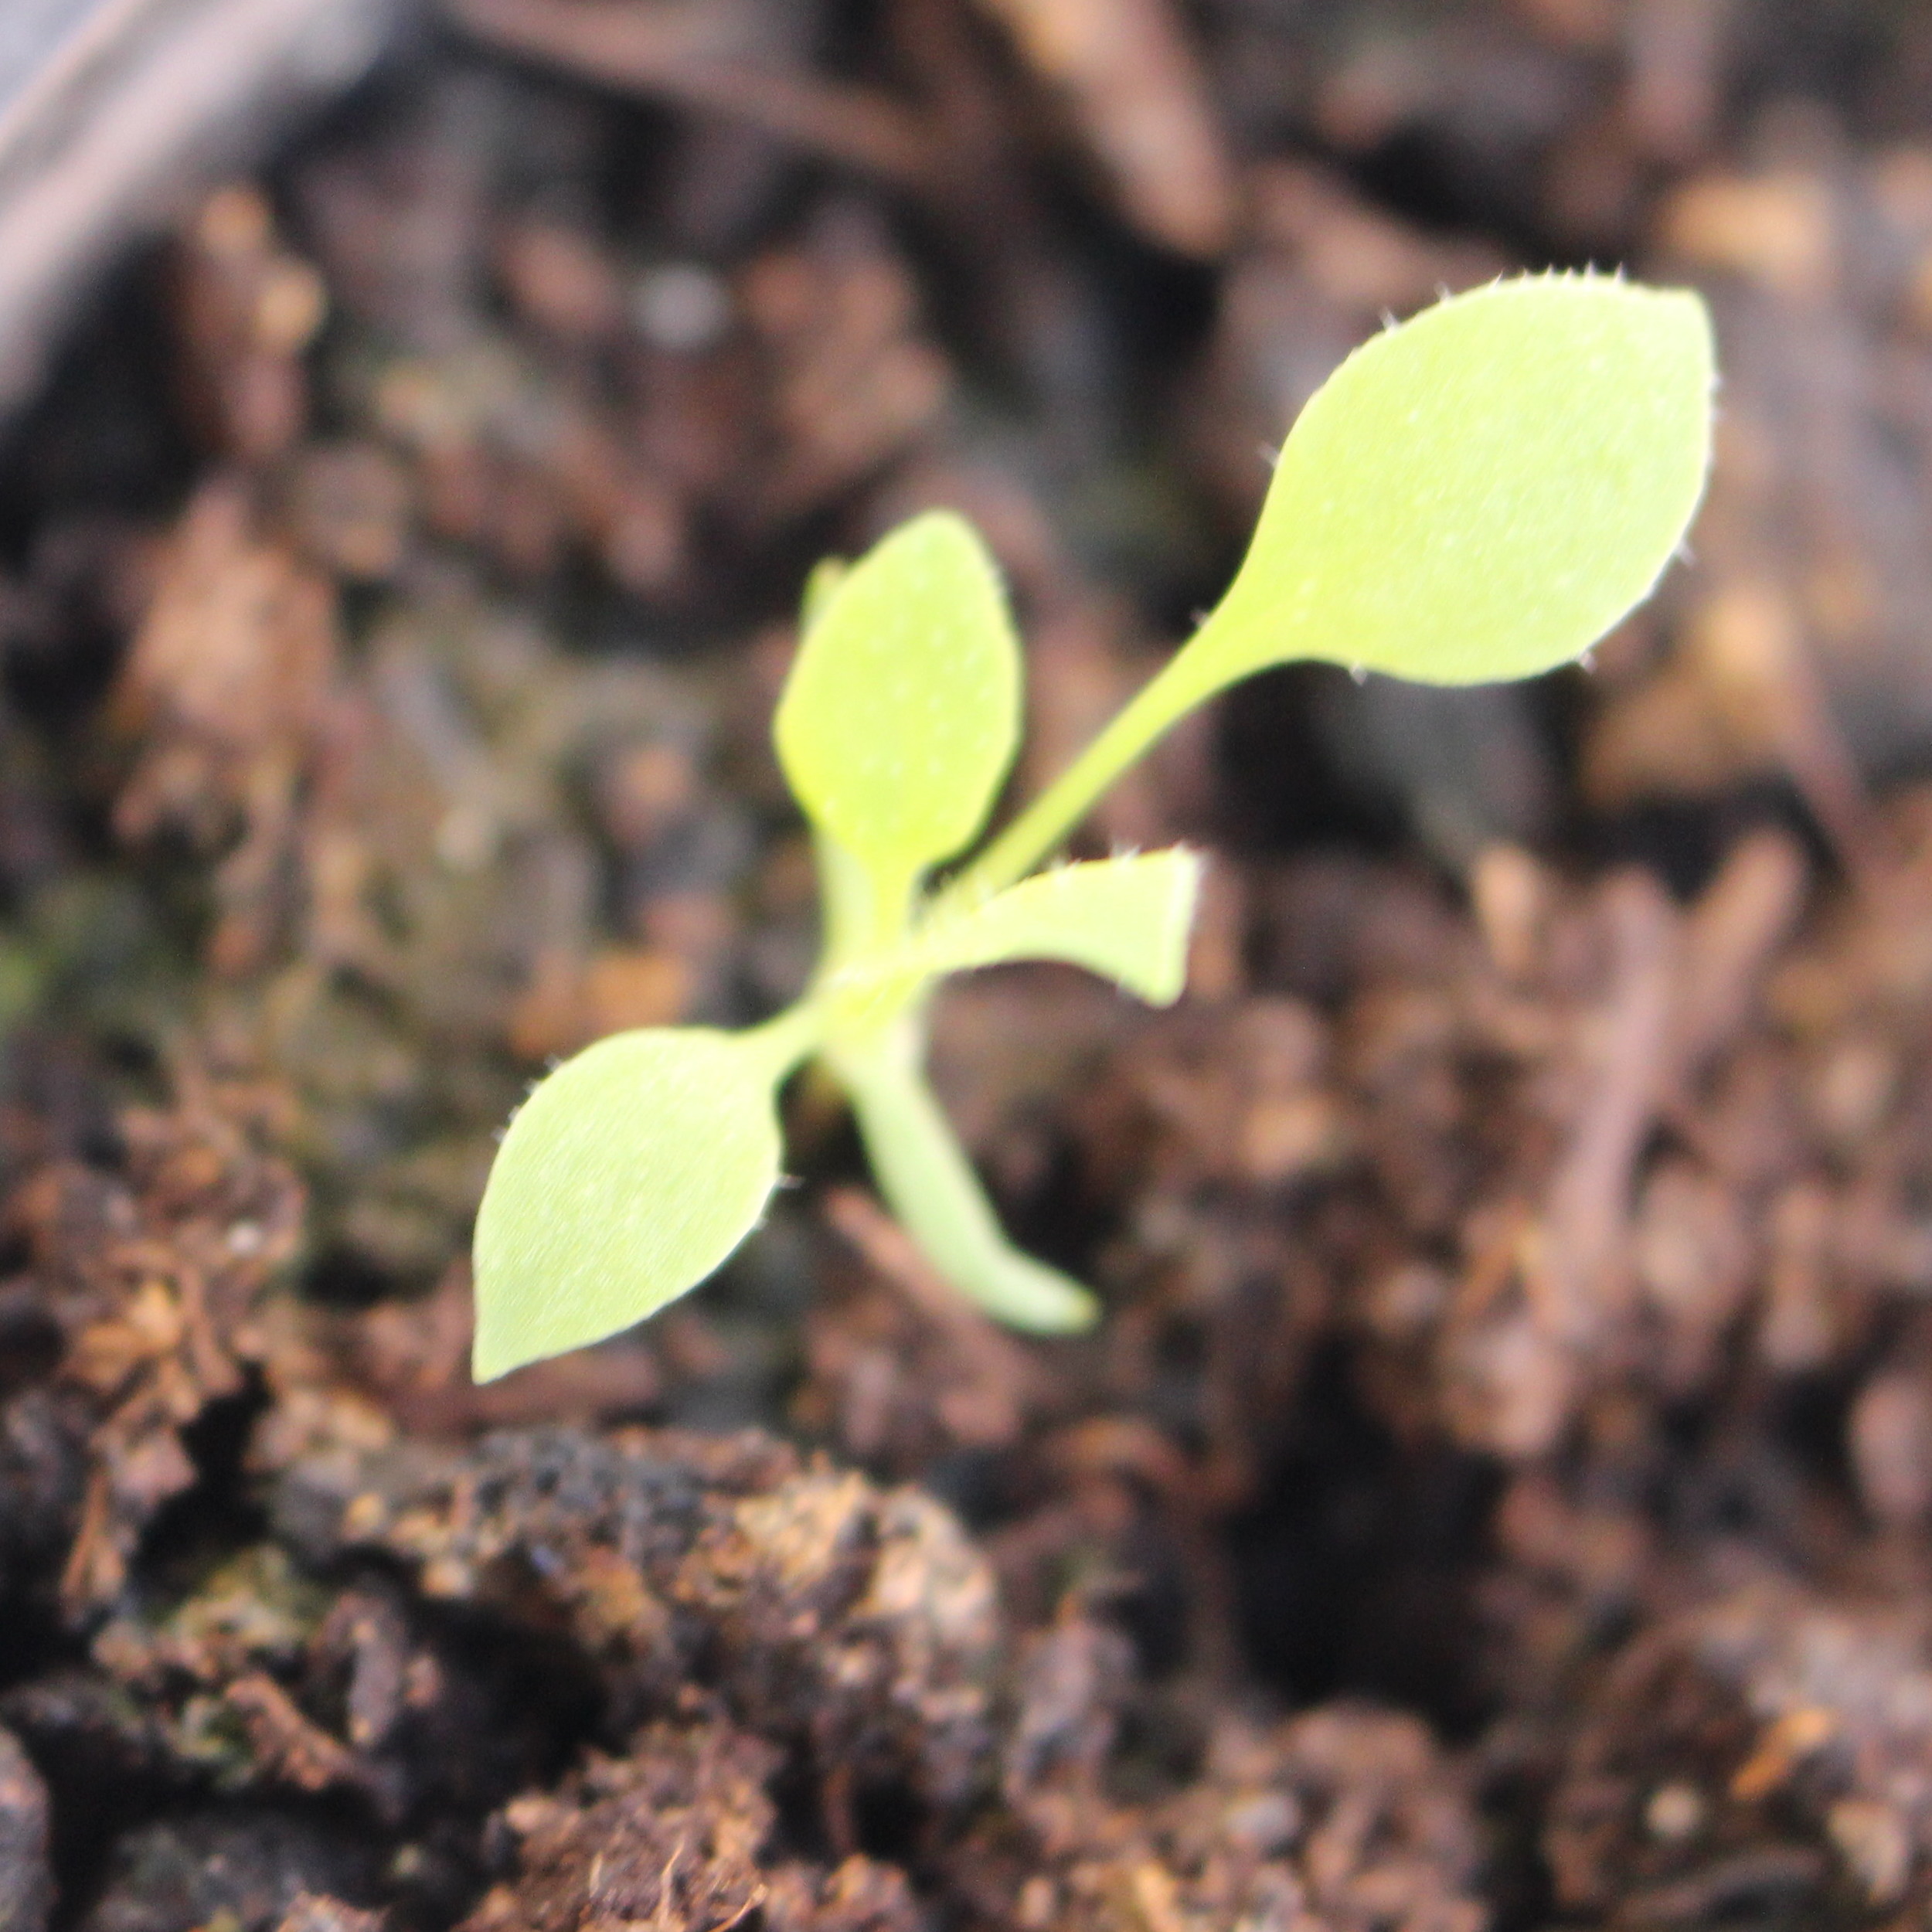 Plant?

Papaver rhoeas
